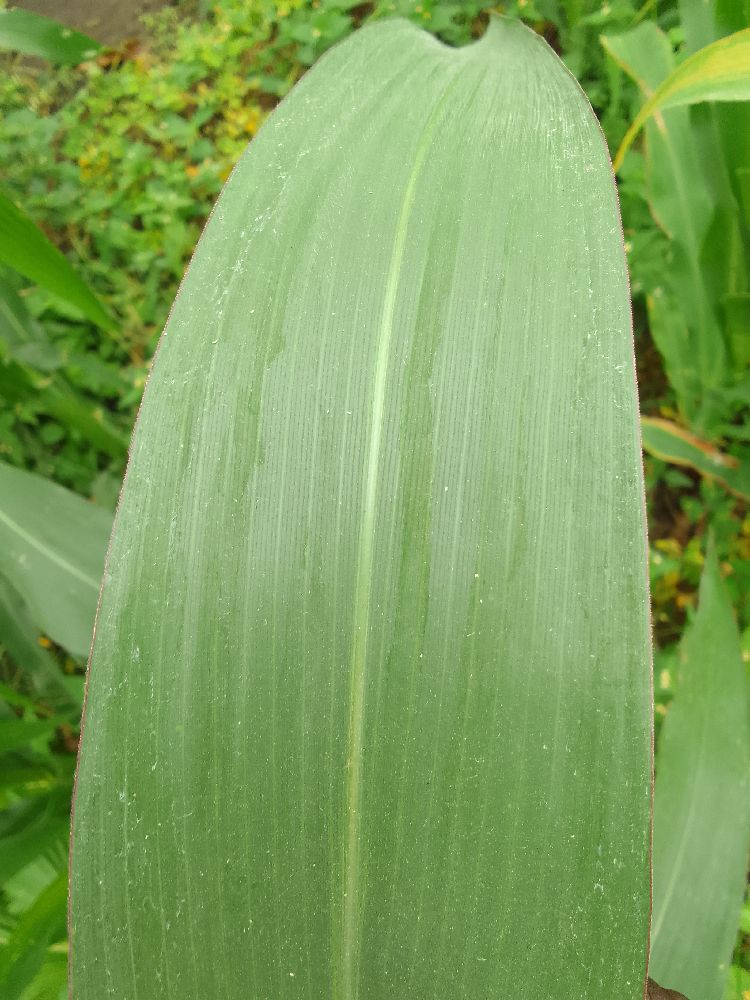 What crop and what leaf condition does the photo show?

maize, healthy
